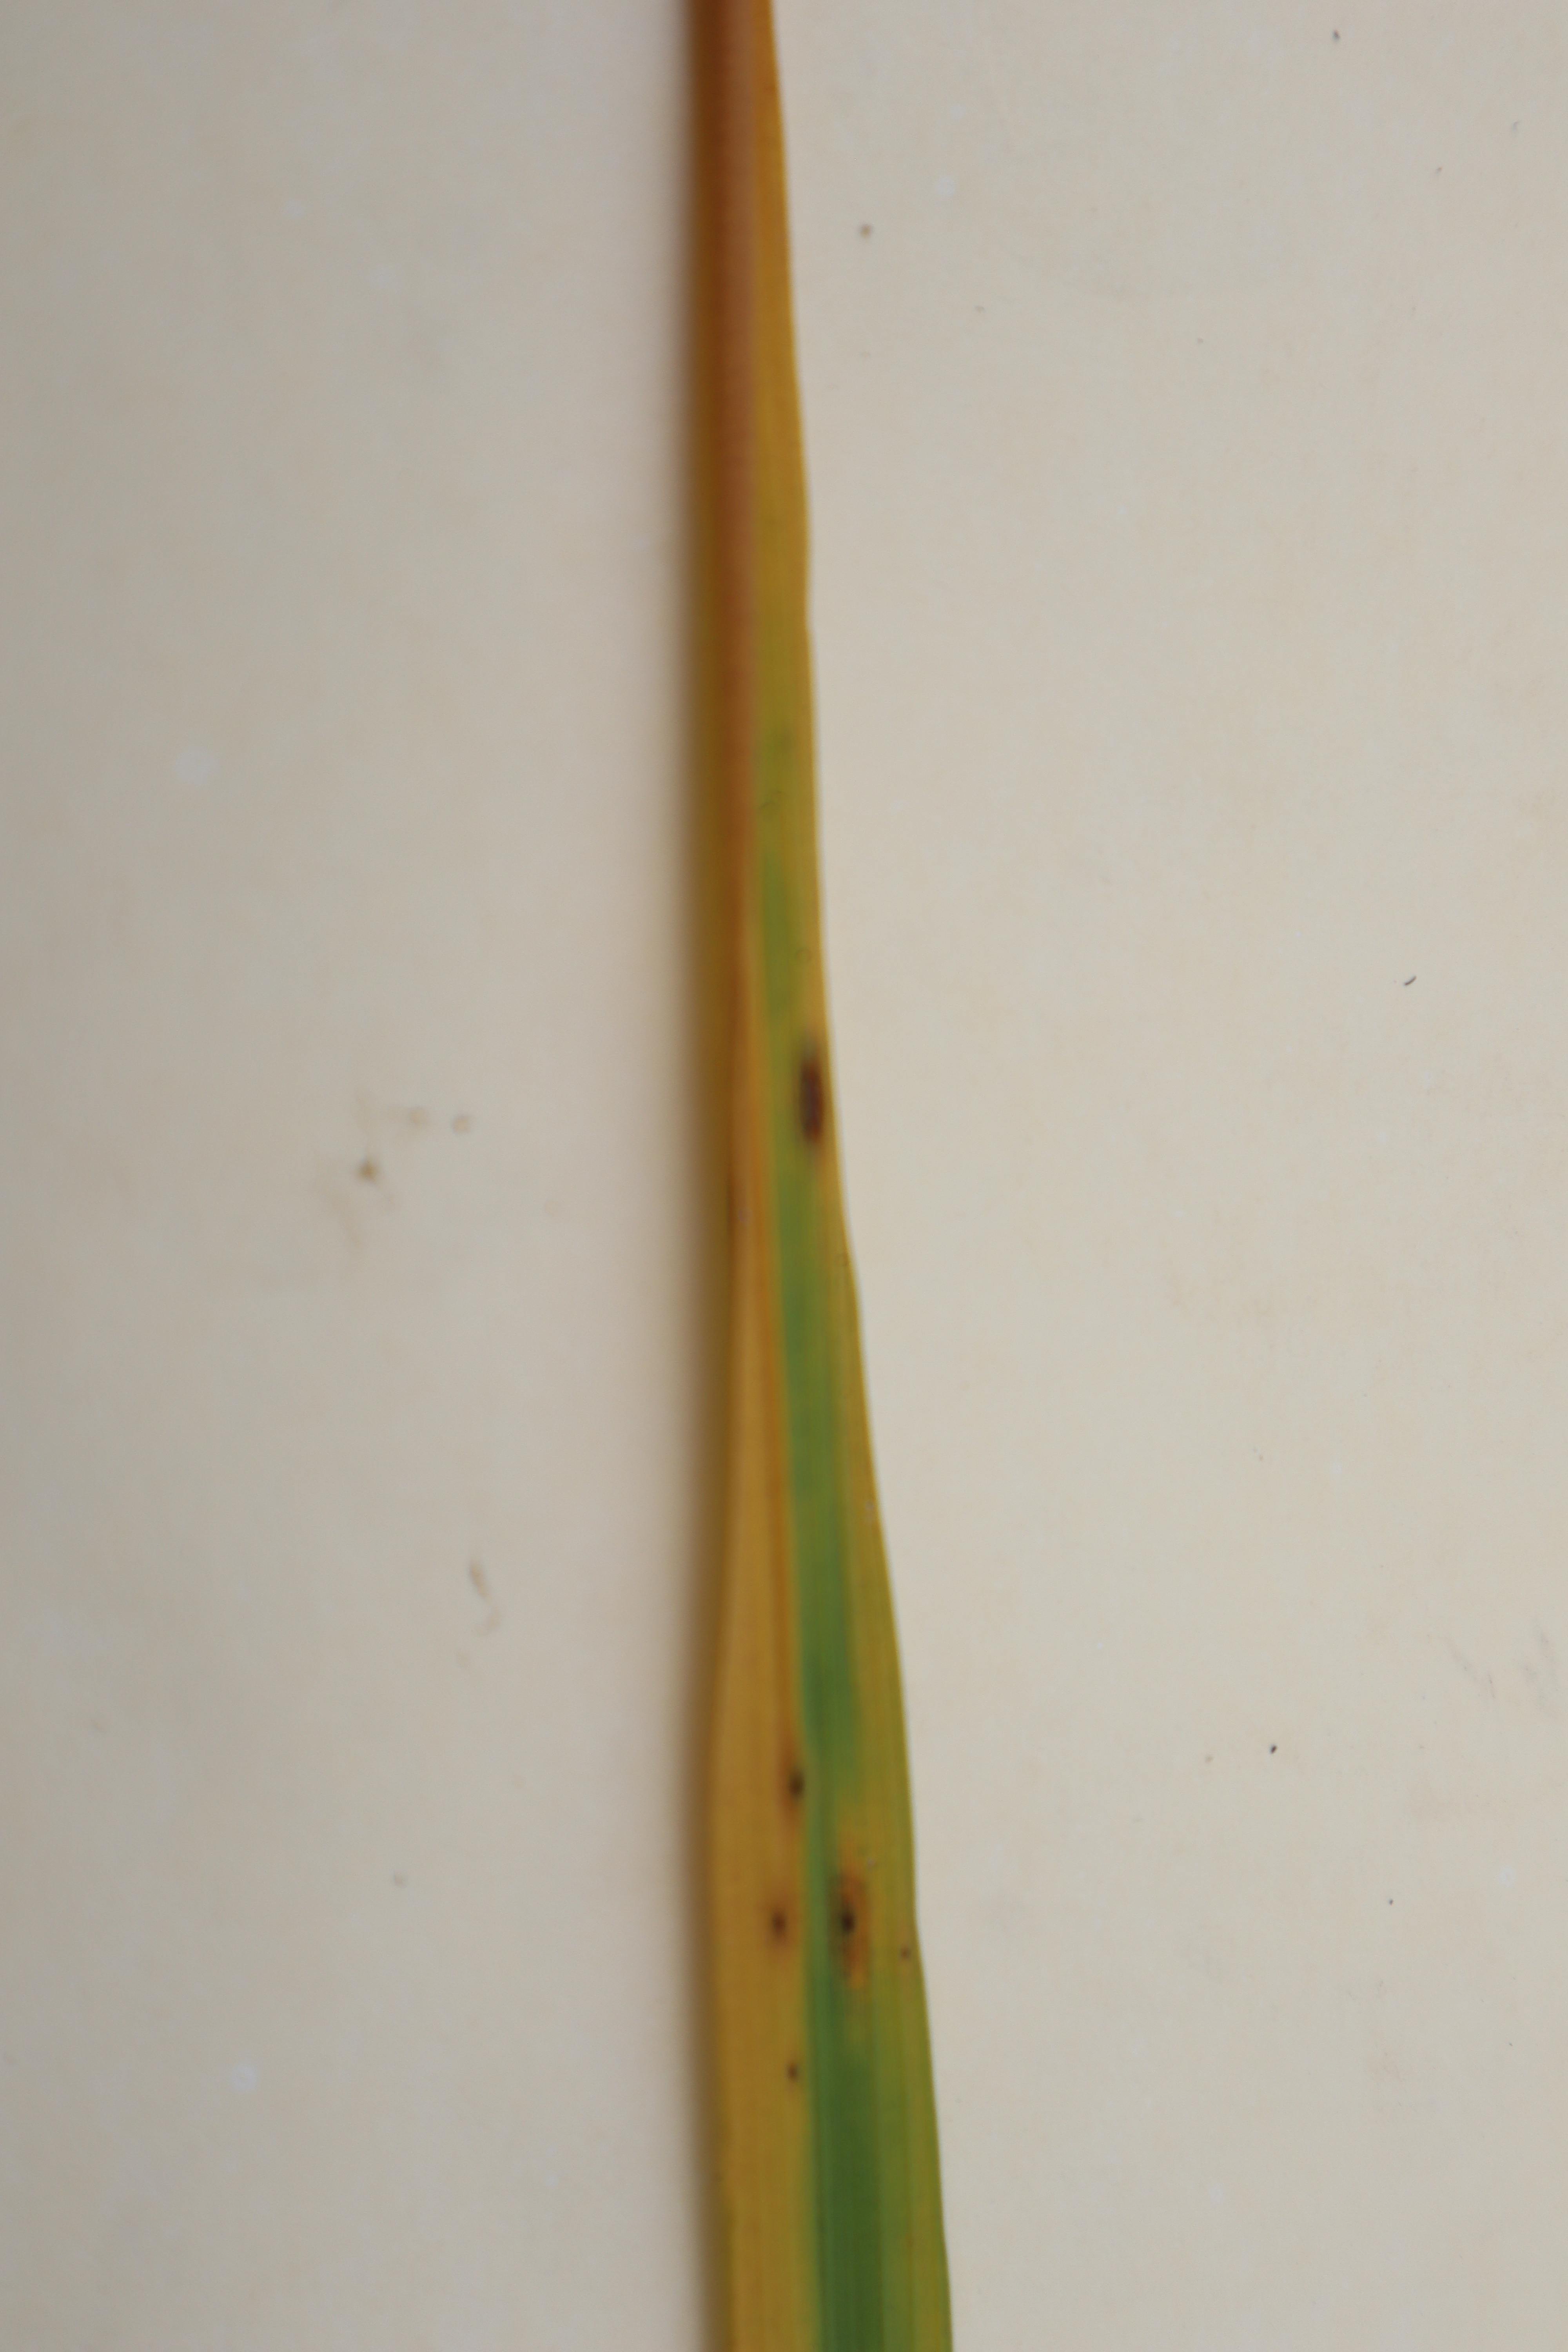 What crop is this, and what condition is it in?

rice, tungro virus disease
